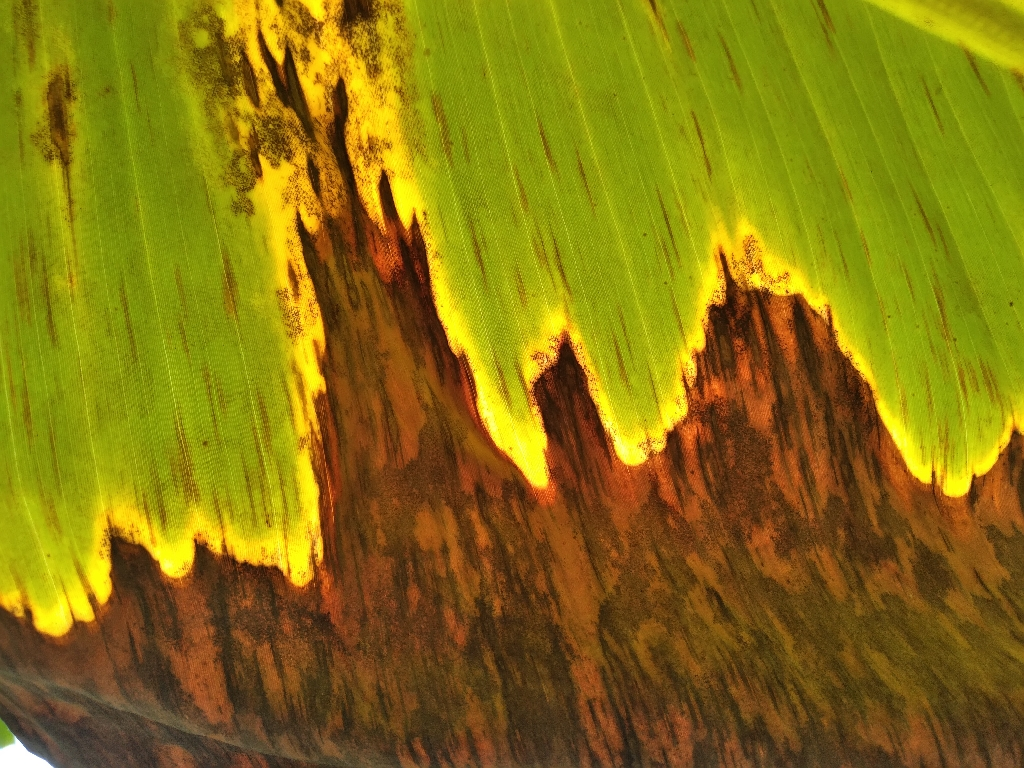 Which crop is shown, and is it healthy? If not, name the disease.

banana, black sigatoka
